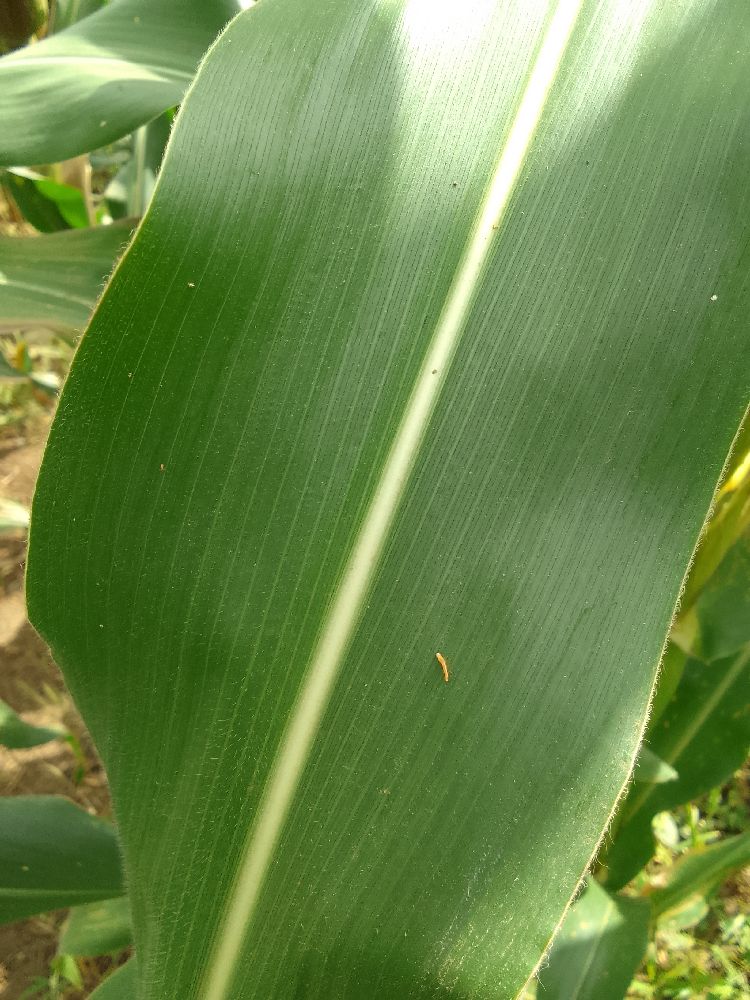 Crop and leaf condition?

maize, healthy
